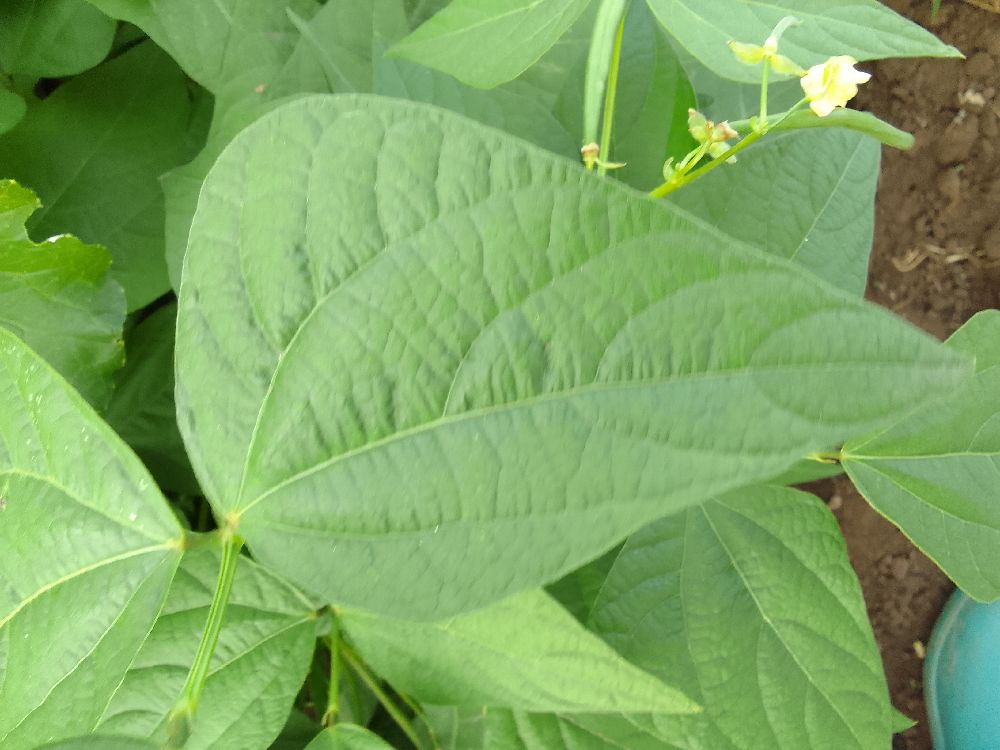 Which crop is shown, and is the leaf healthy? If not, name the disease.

common bean, healthy
